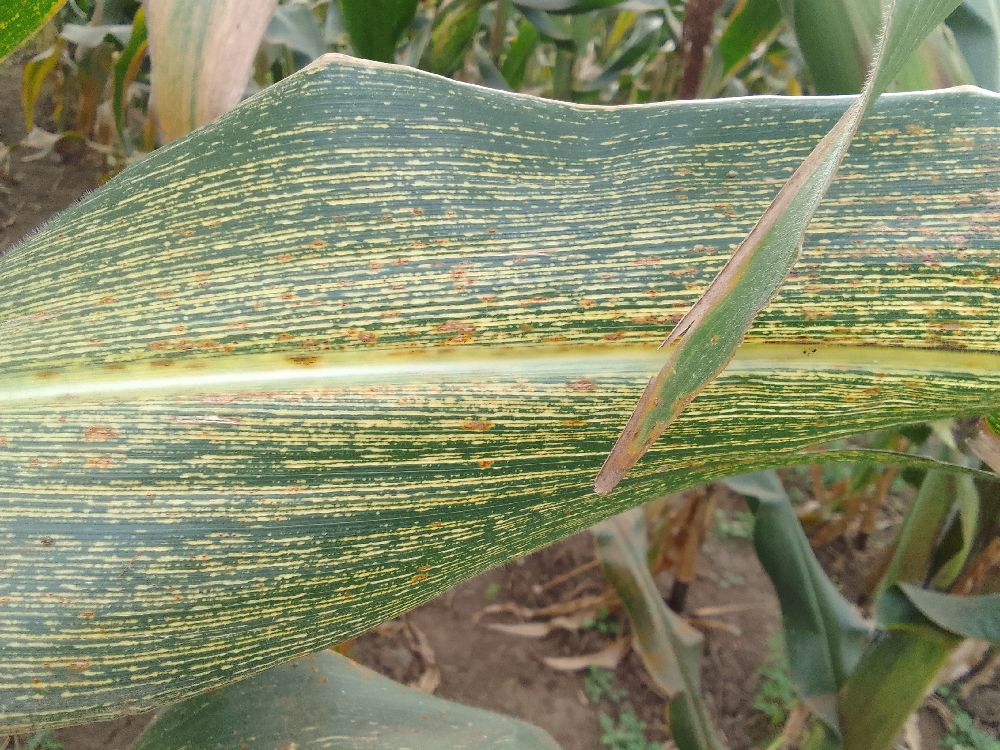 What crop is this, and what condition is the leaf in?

maize, maize streak virus
